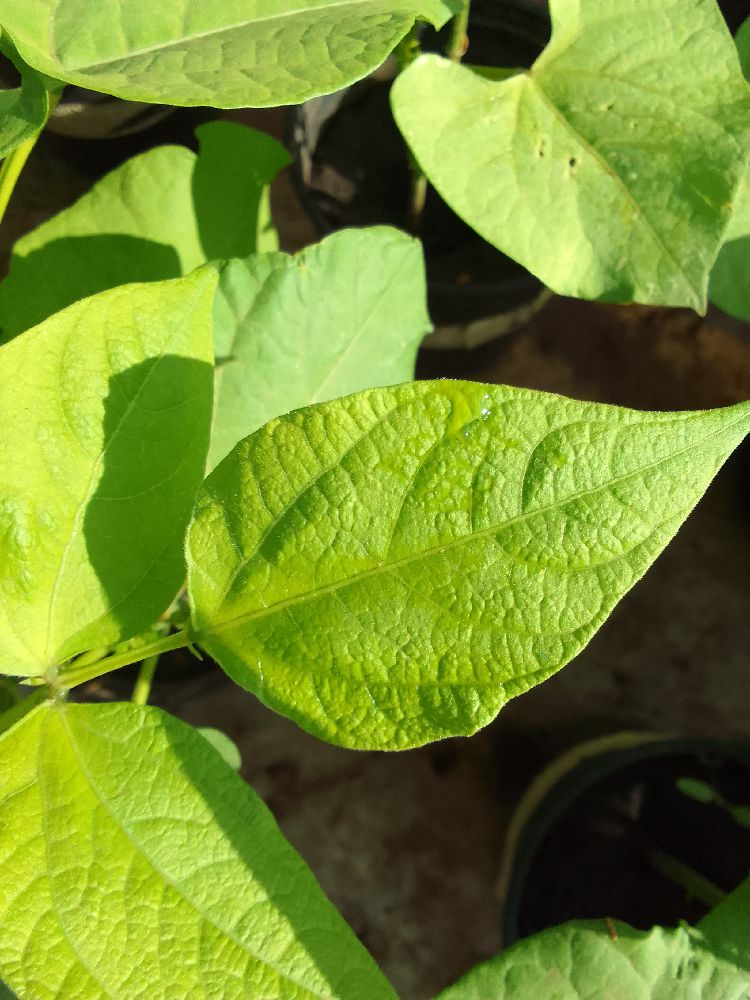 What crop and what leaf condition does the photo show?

common bean, healthy
